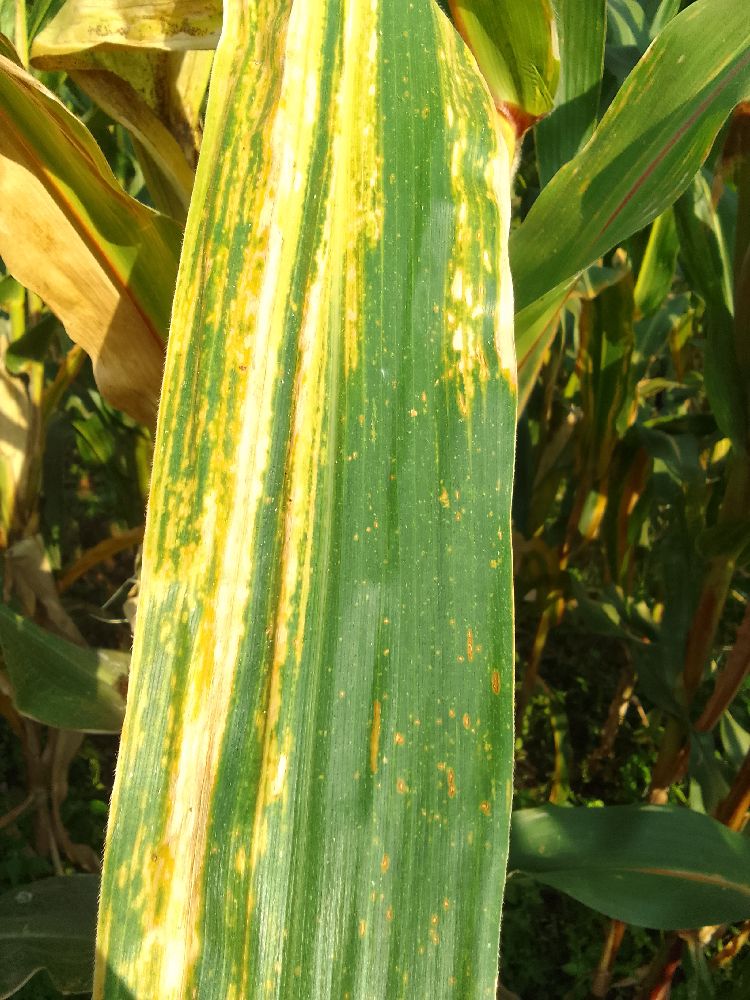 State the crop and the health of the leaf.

maize, maize lethal necrosis
